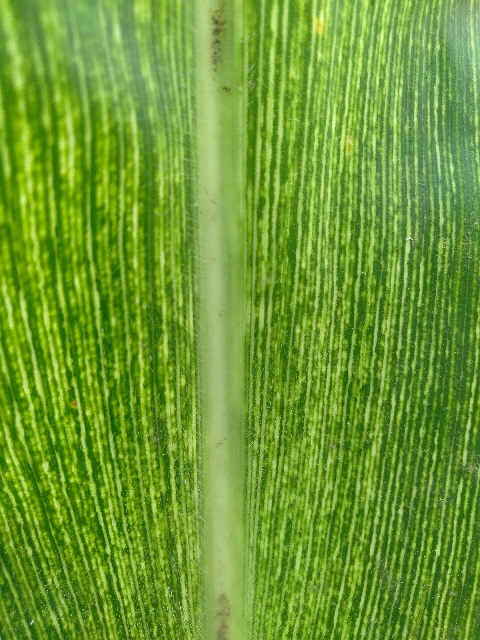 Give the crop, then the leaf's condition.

maize, maize streak virus
